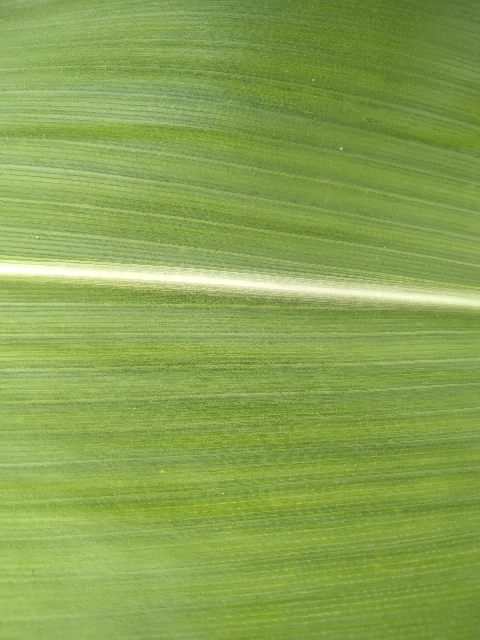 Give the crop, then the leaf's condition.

maize, healthy
